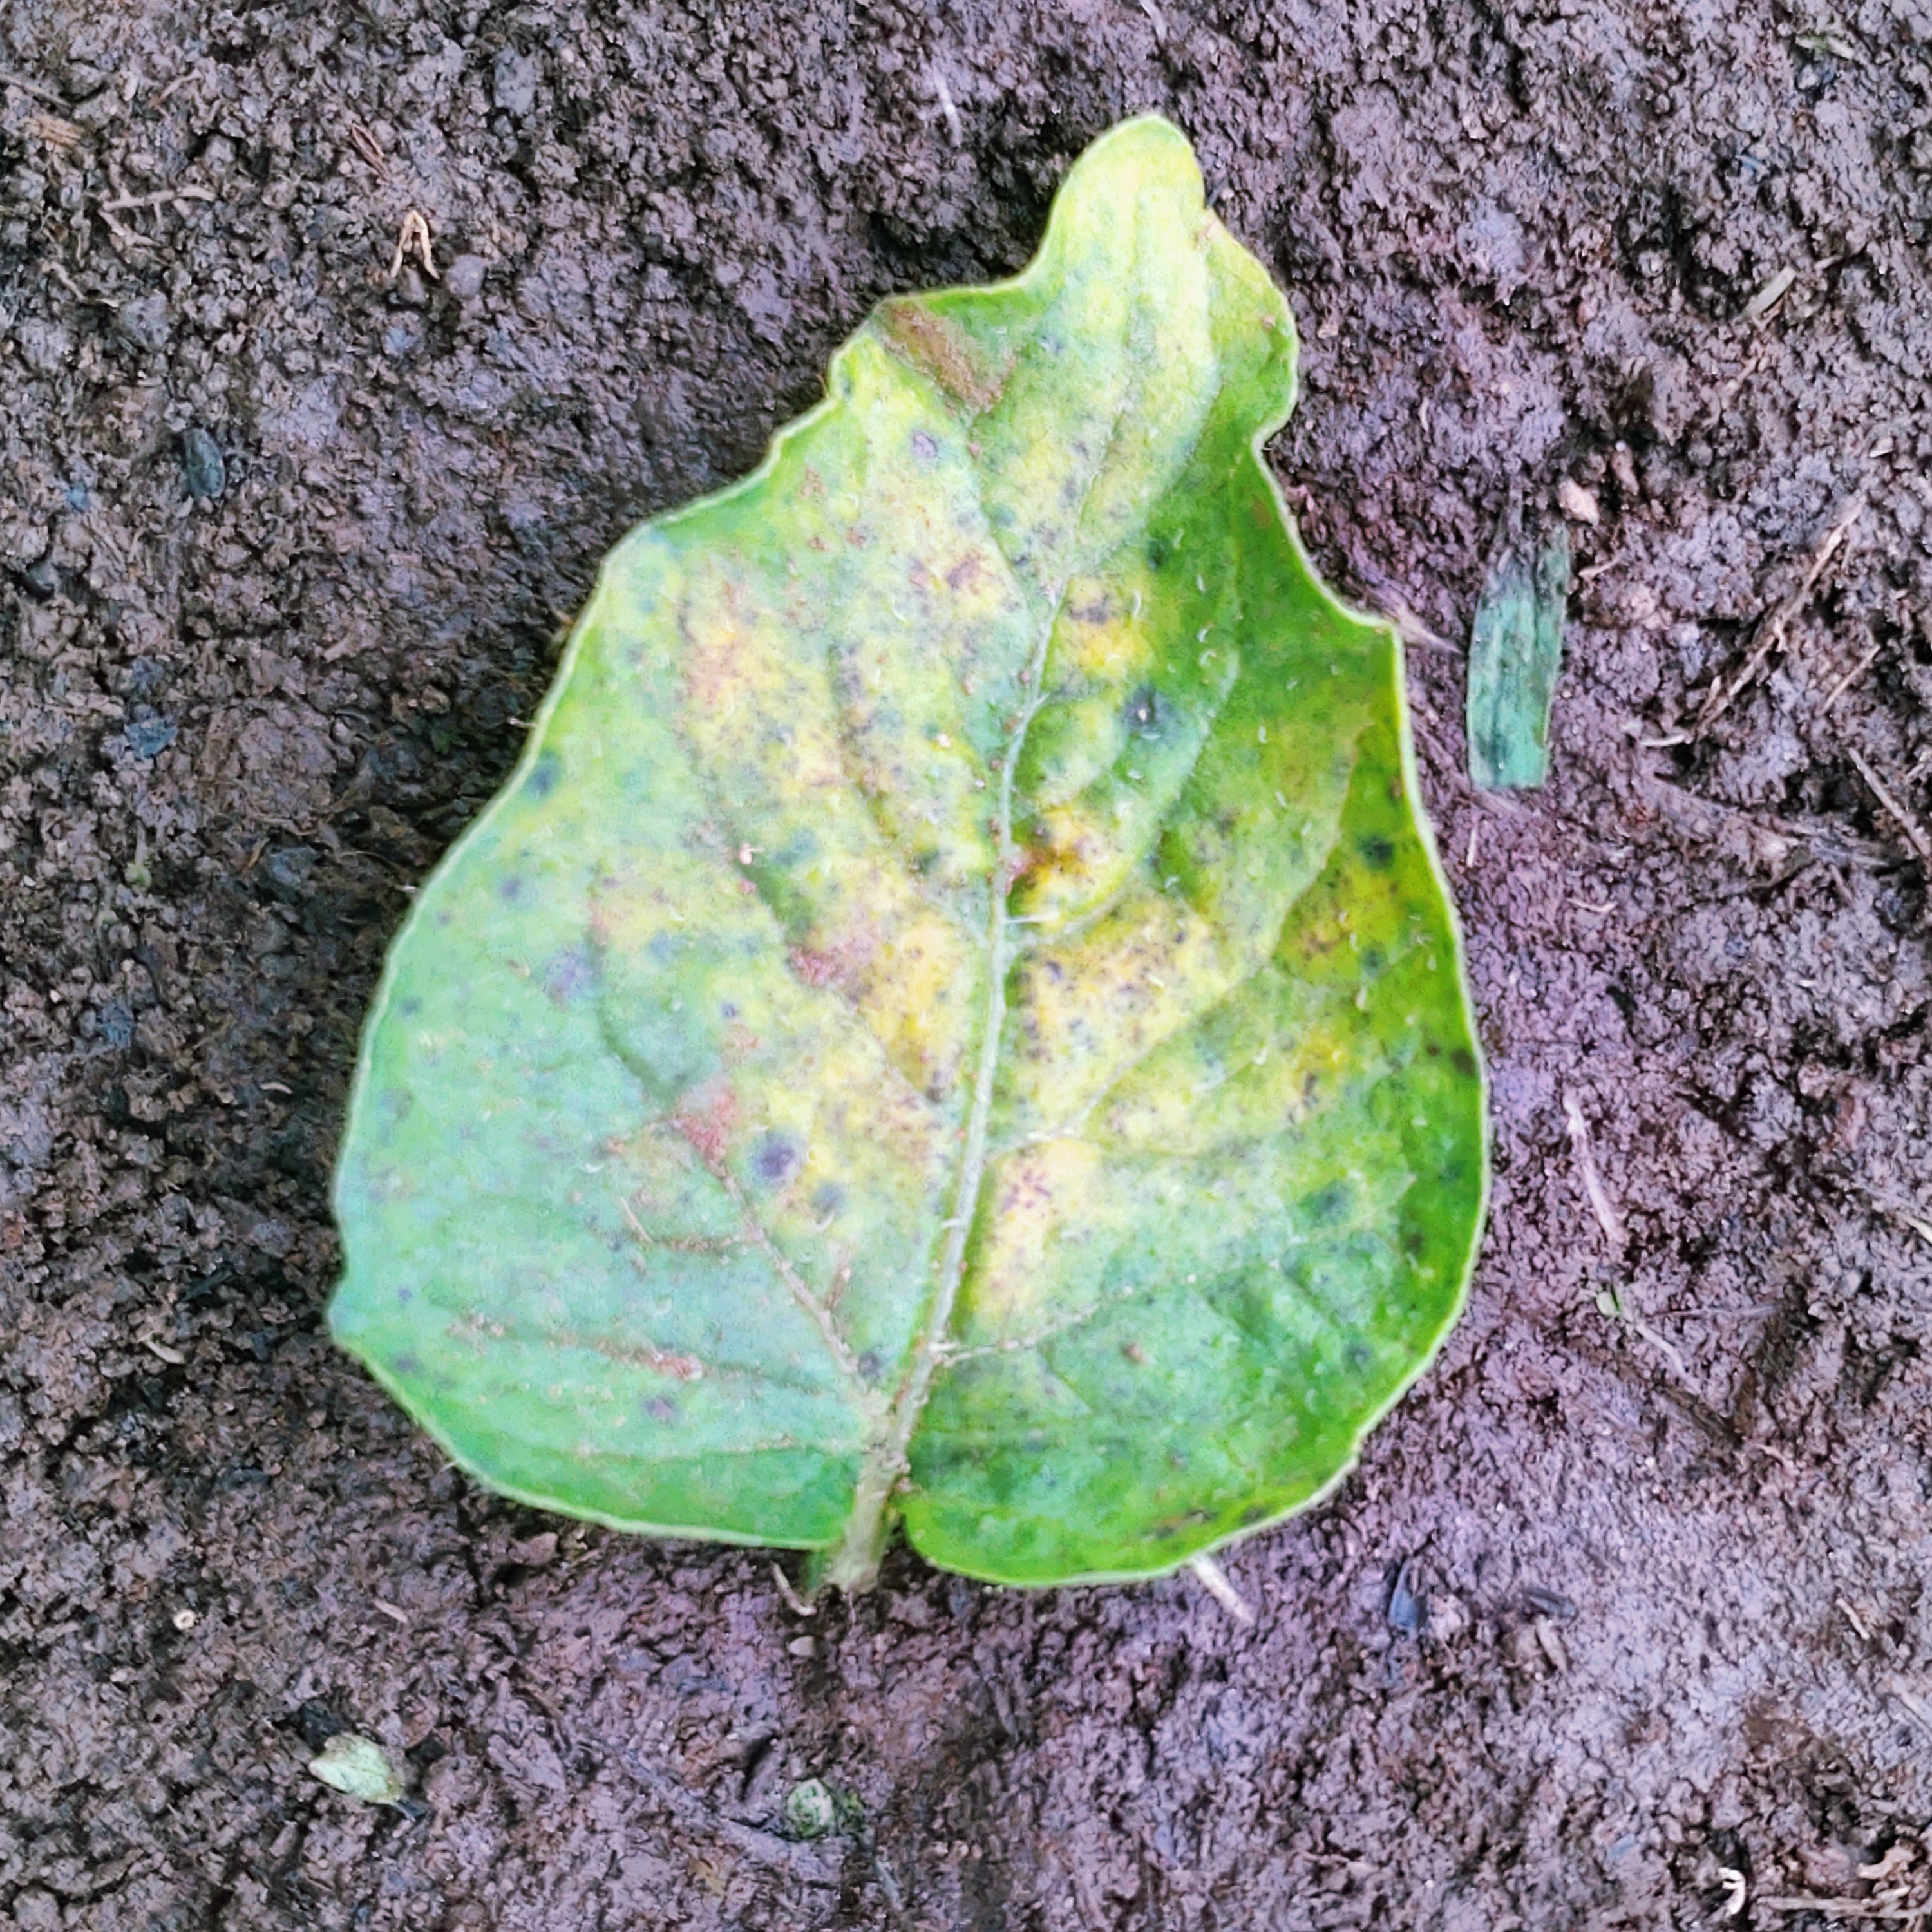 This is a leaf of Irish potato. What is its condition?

late blight
